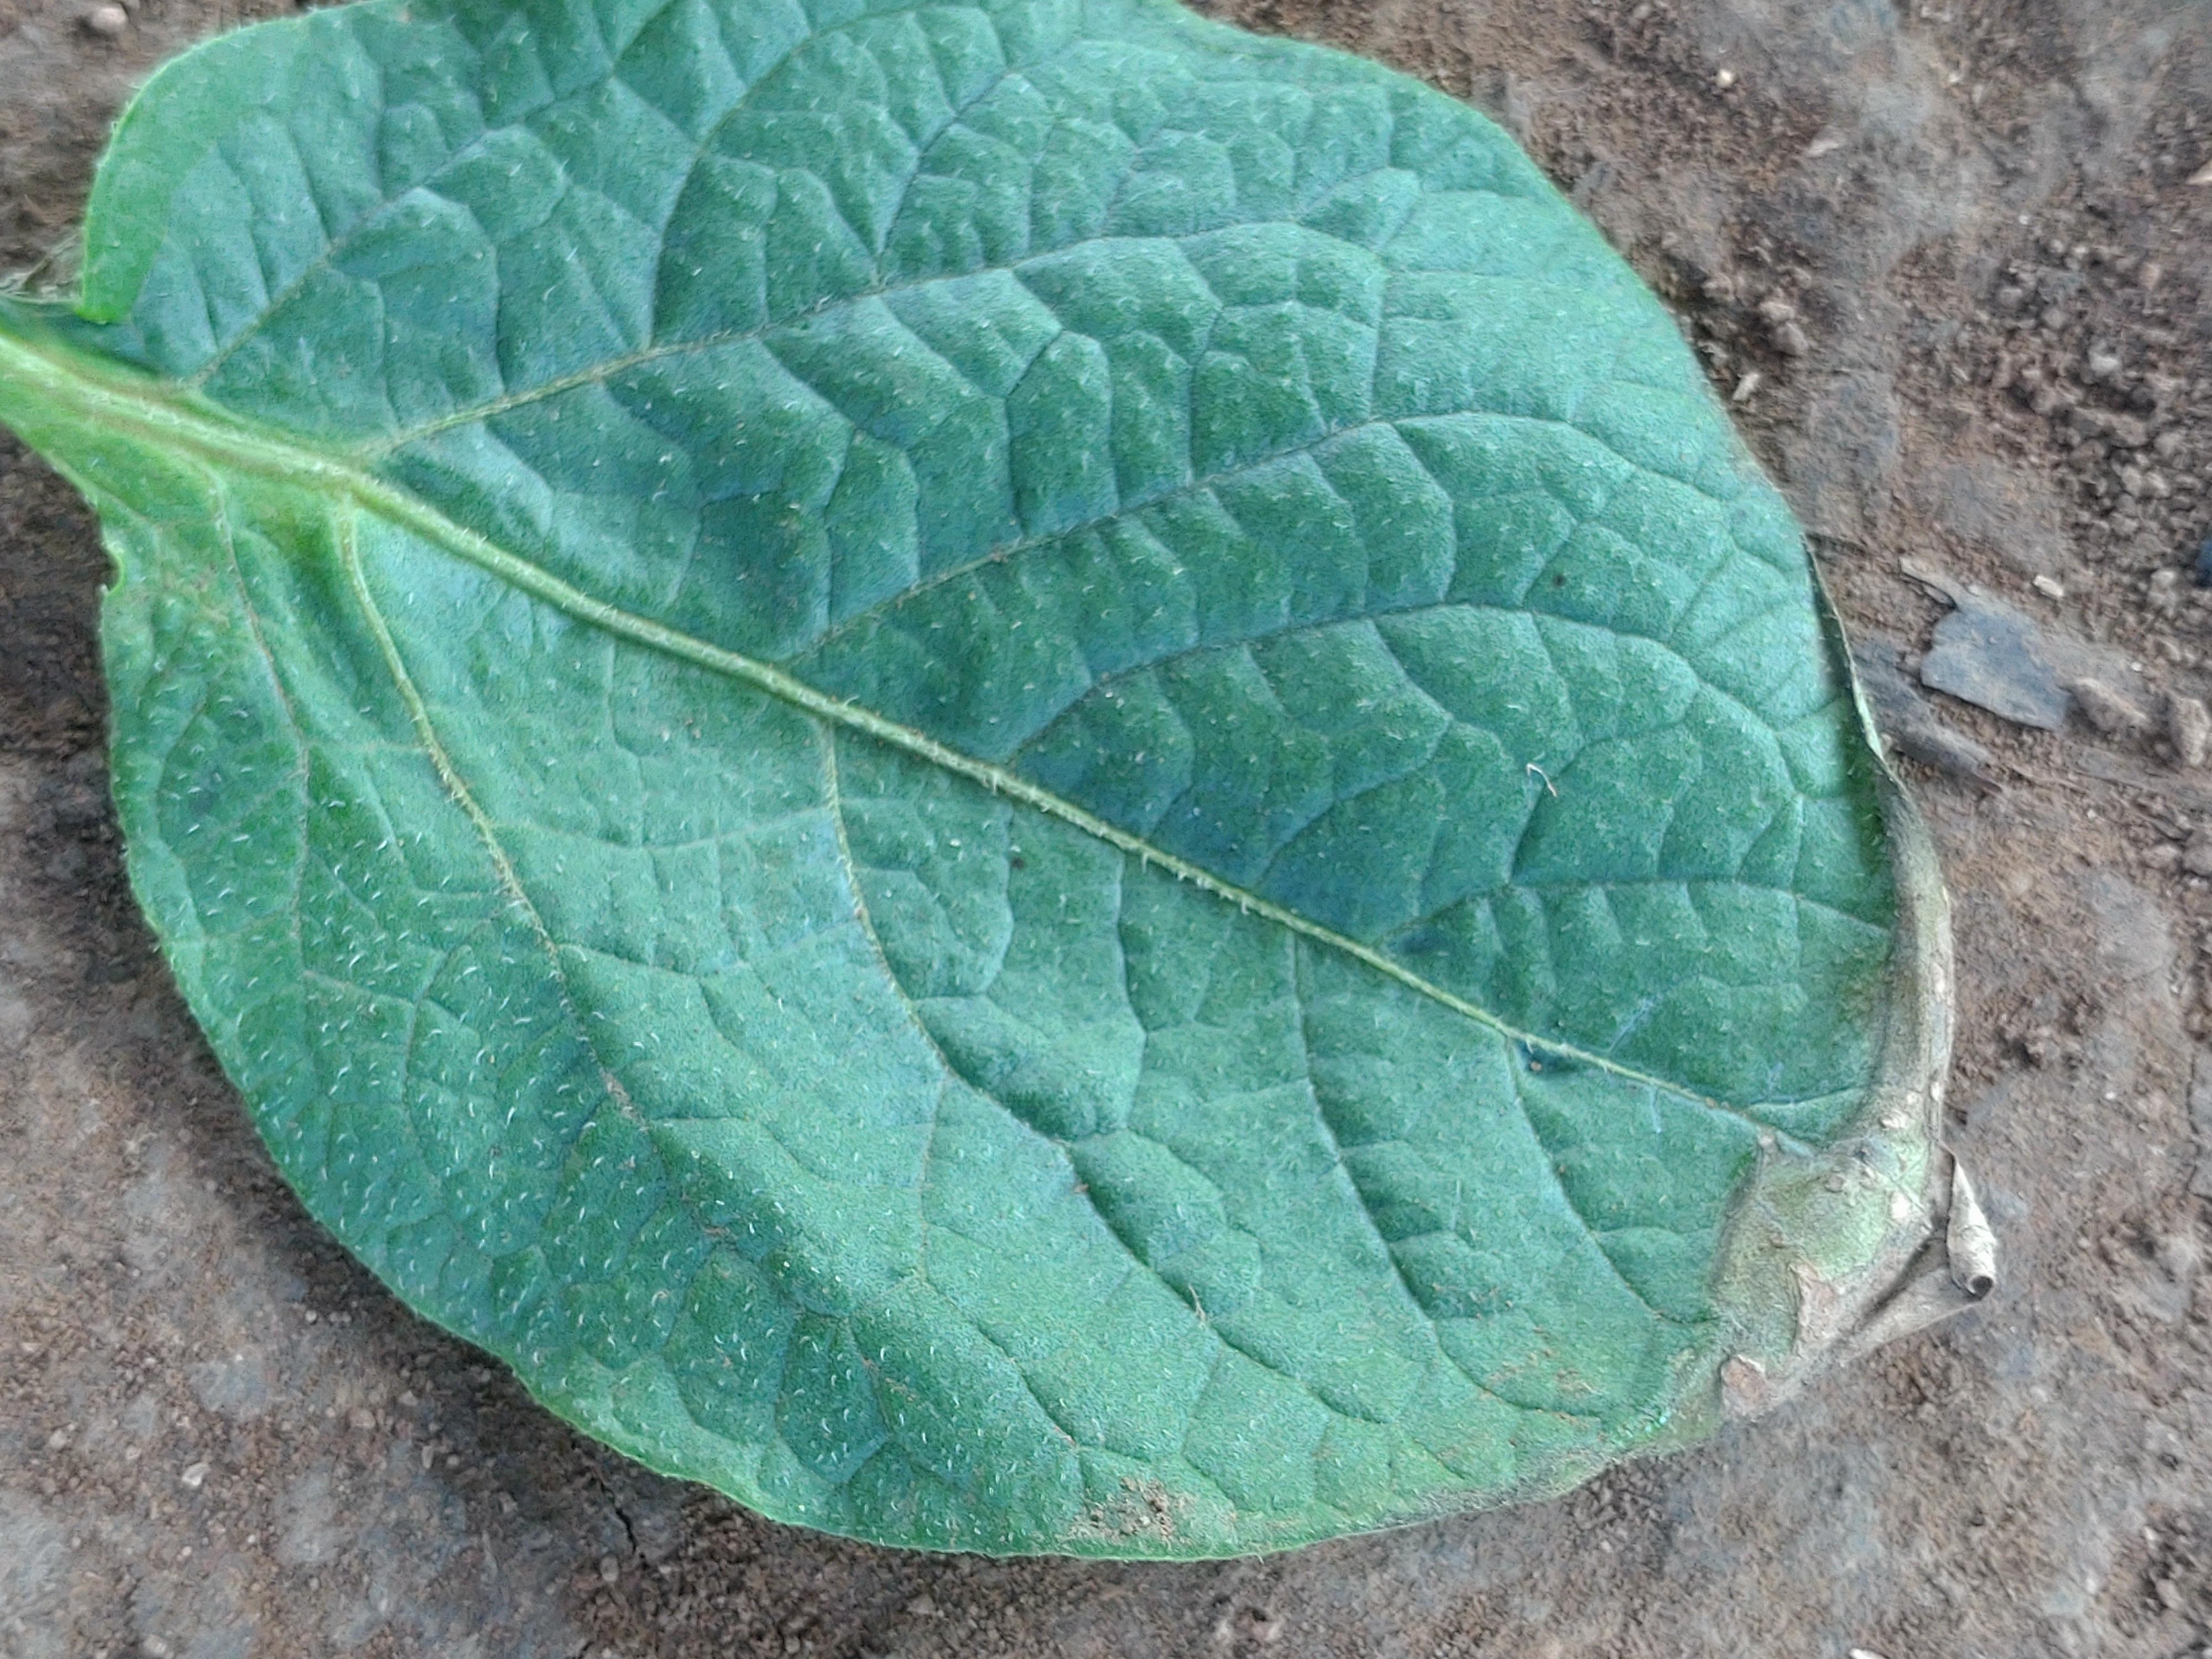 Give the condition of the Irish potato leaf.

early blight
